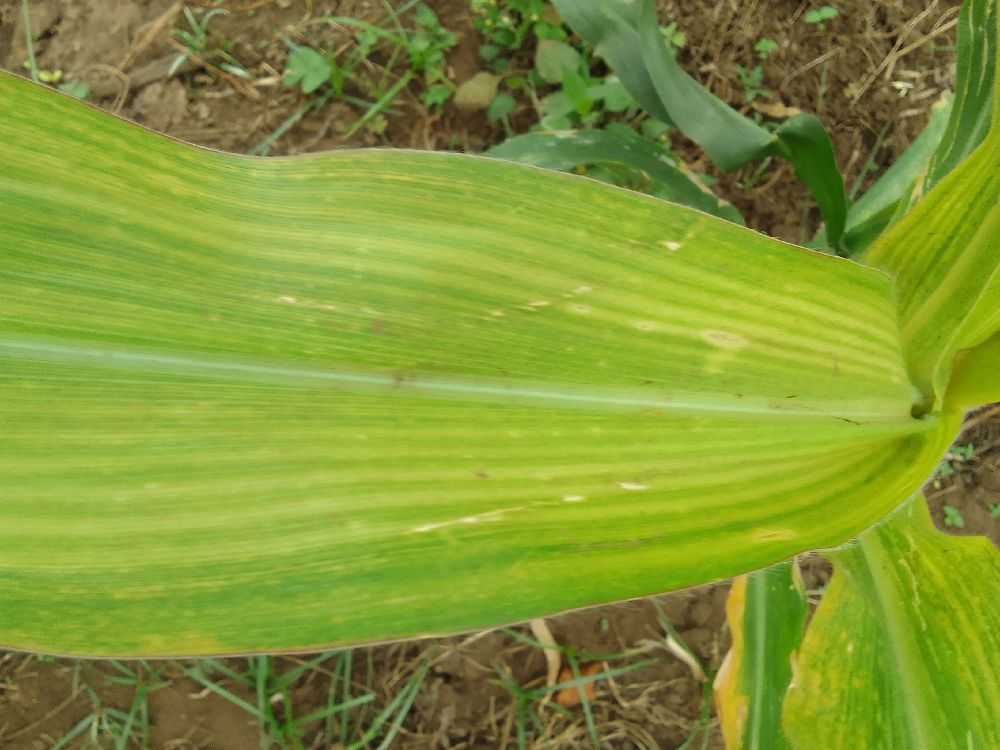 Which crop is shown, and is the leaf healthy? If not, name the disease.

maize, maize lethal necrosis
